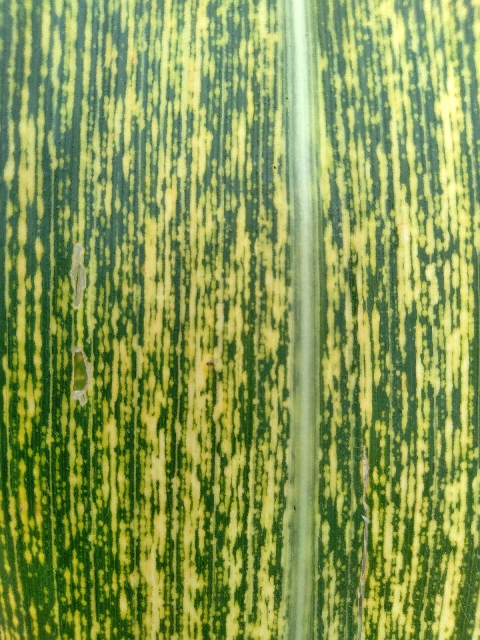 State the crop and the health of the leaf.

maize, maize streak virus
